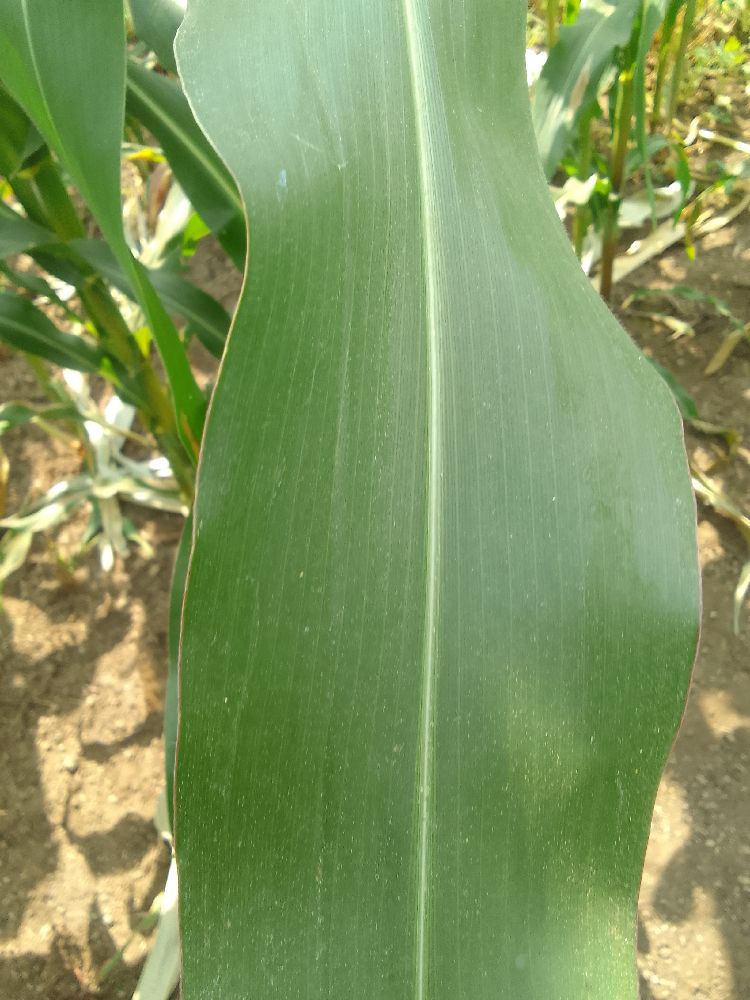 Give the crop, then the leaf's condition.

maize, healthy
